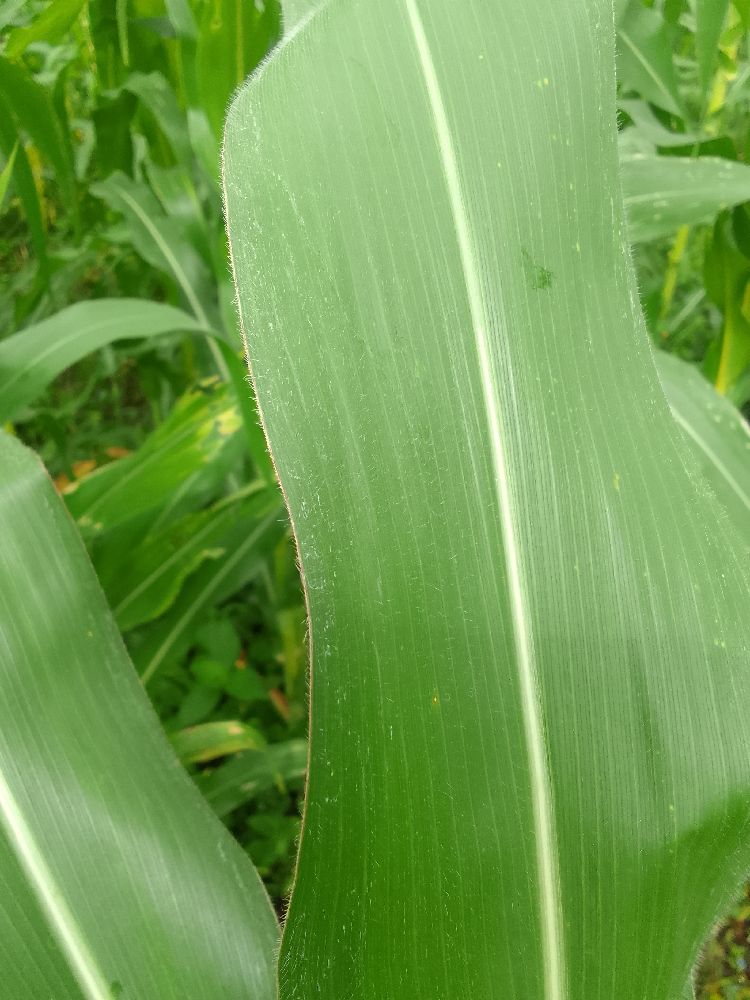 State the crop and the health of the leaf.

maize, healthy
